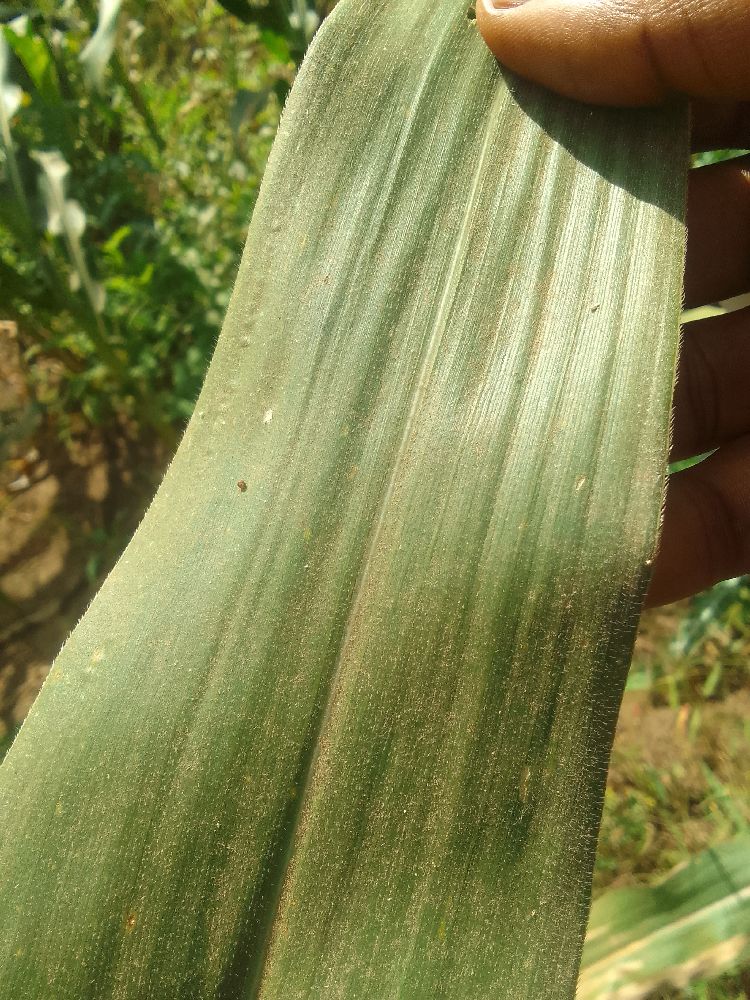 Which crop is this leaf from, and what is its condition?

maize, healthy
